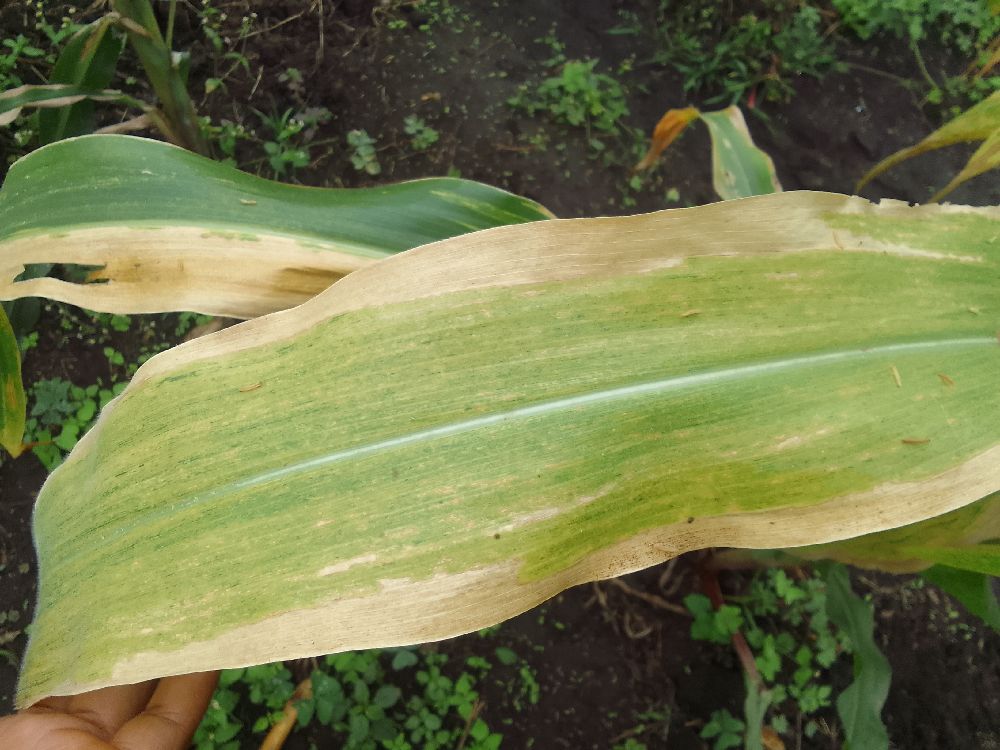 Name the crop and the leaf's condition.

maize, maize lethal necrosis
